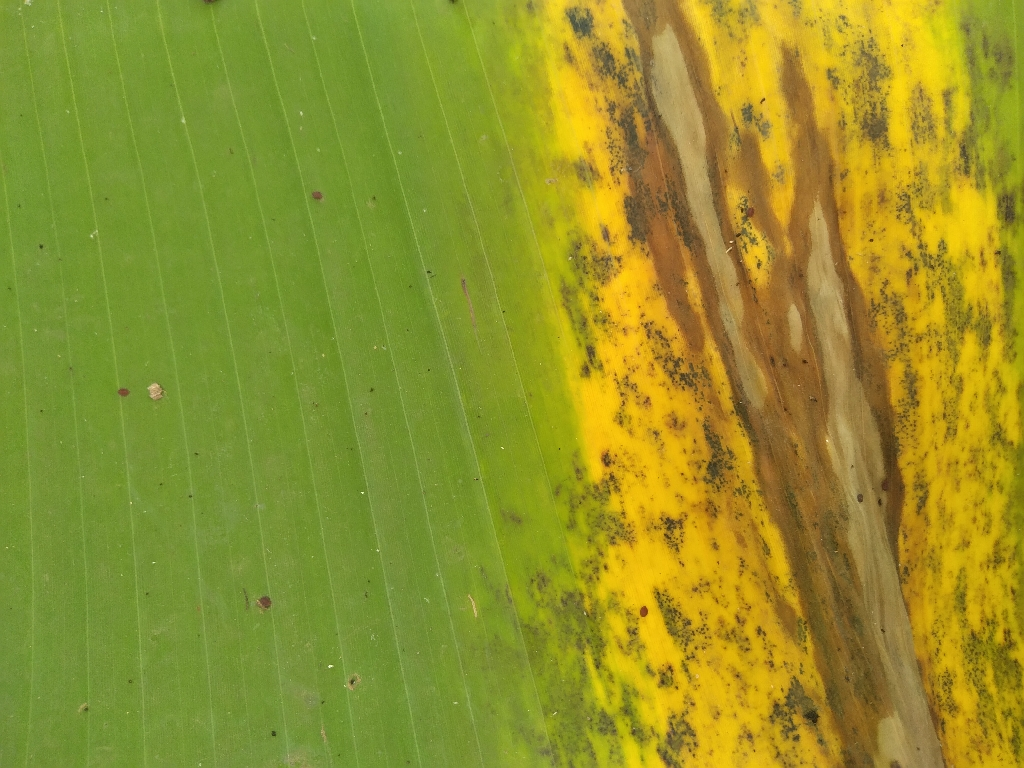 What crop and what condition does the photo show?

banana, black sigatoka
